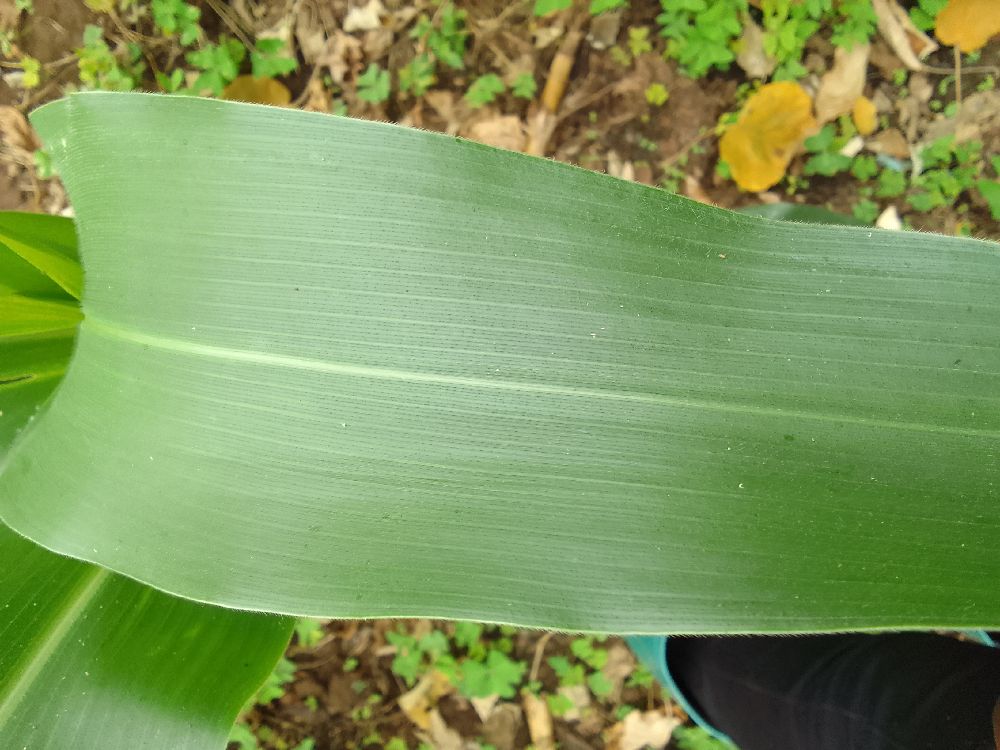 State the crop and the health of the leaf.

maize, healthy
